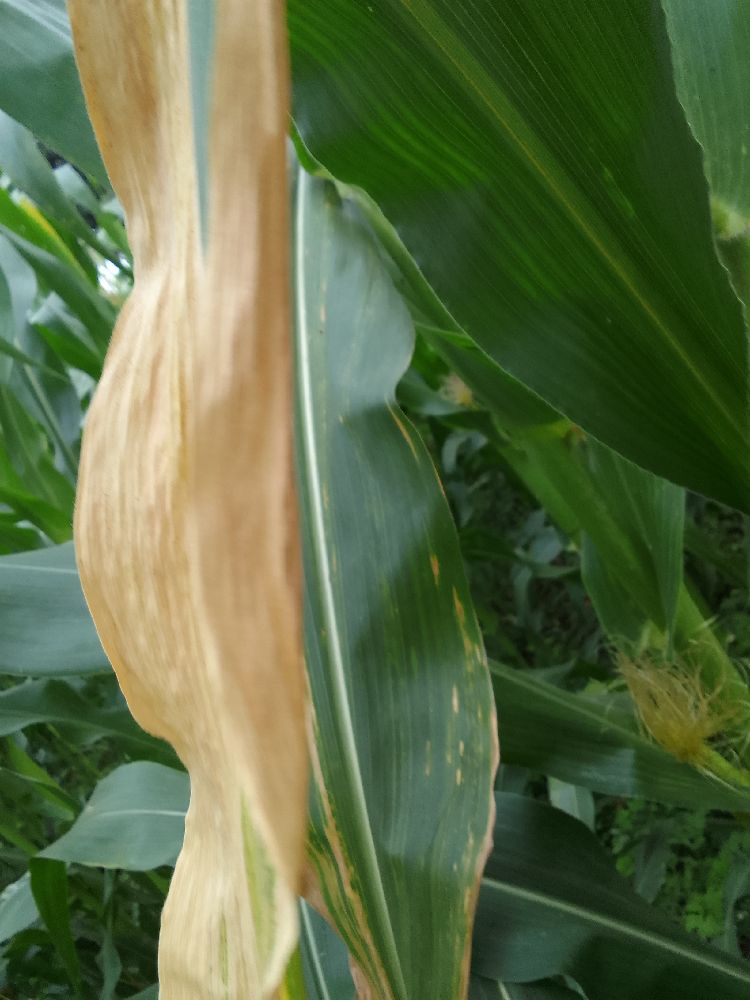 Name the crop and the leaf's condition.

maize, maize lethal necrosis
